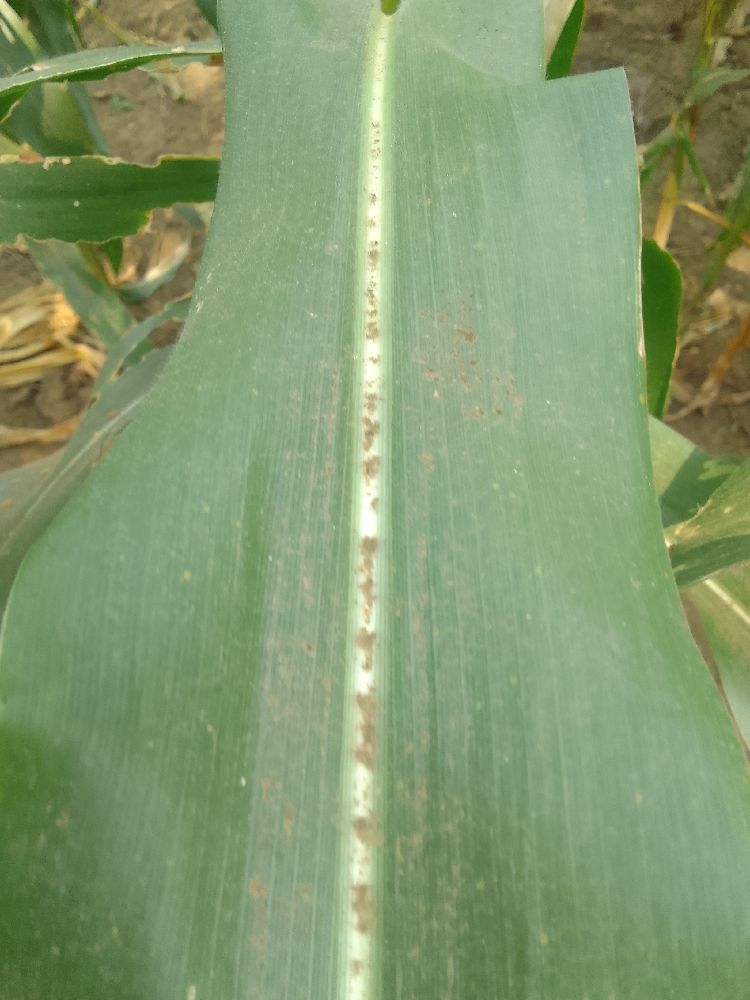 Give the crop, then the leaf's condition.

maize, healthy
